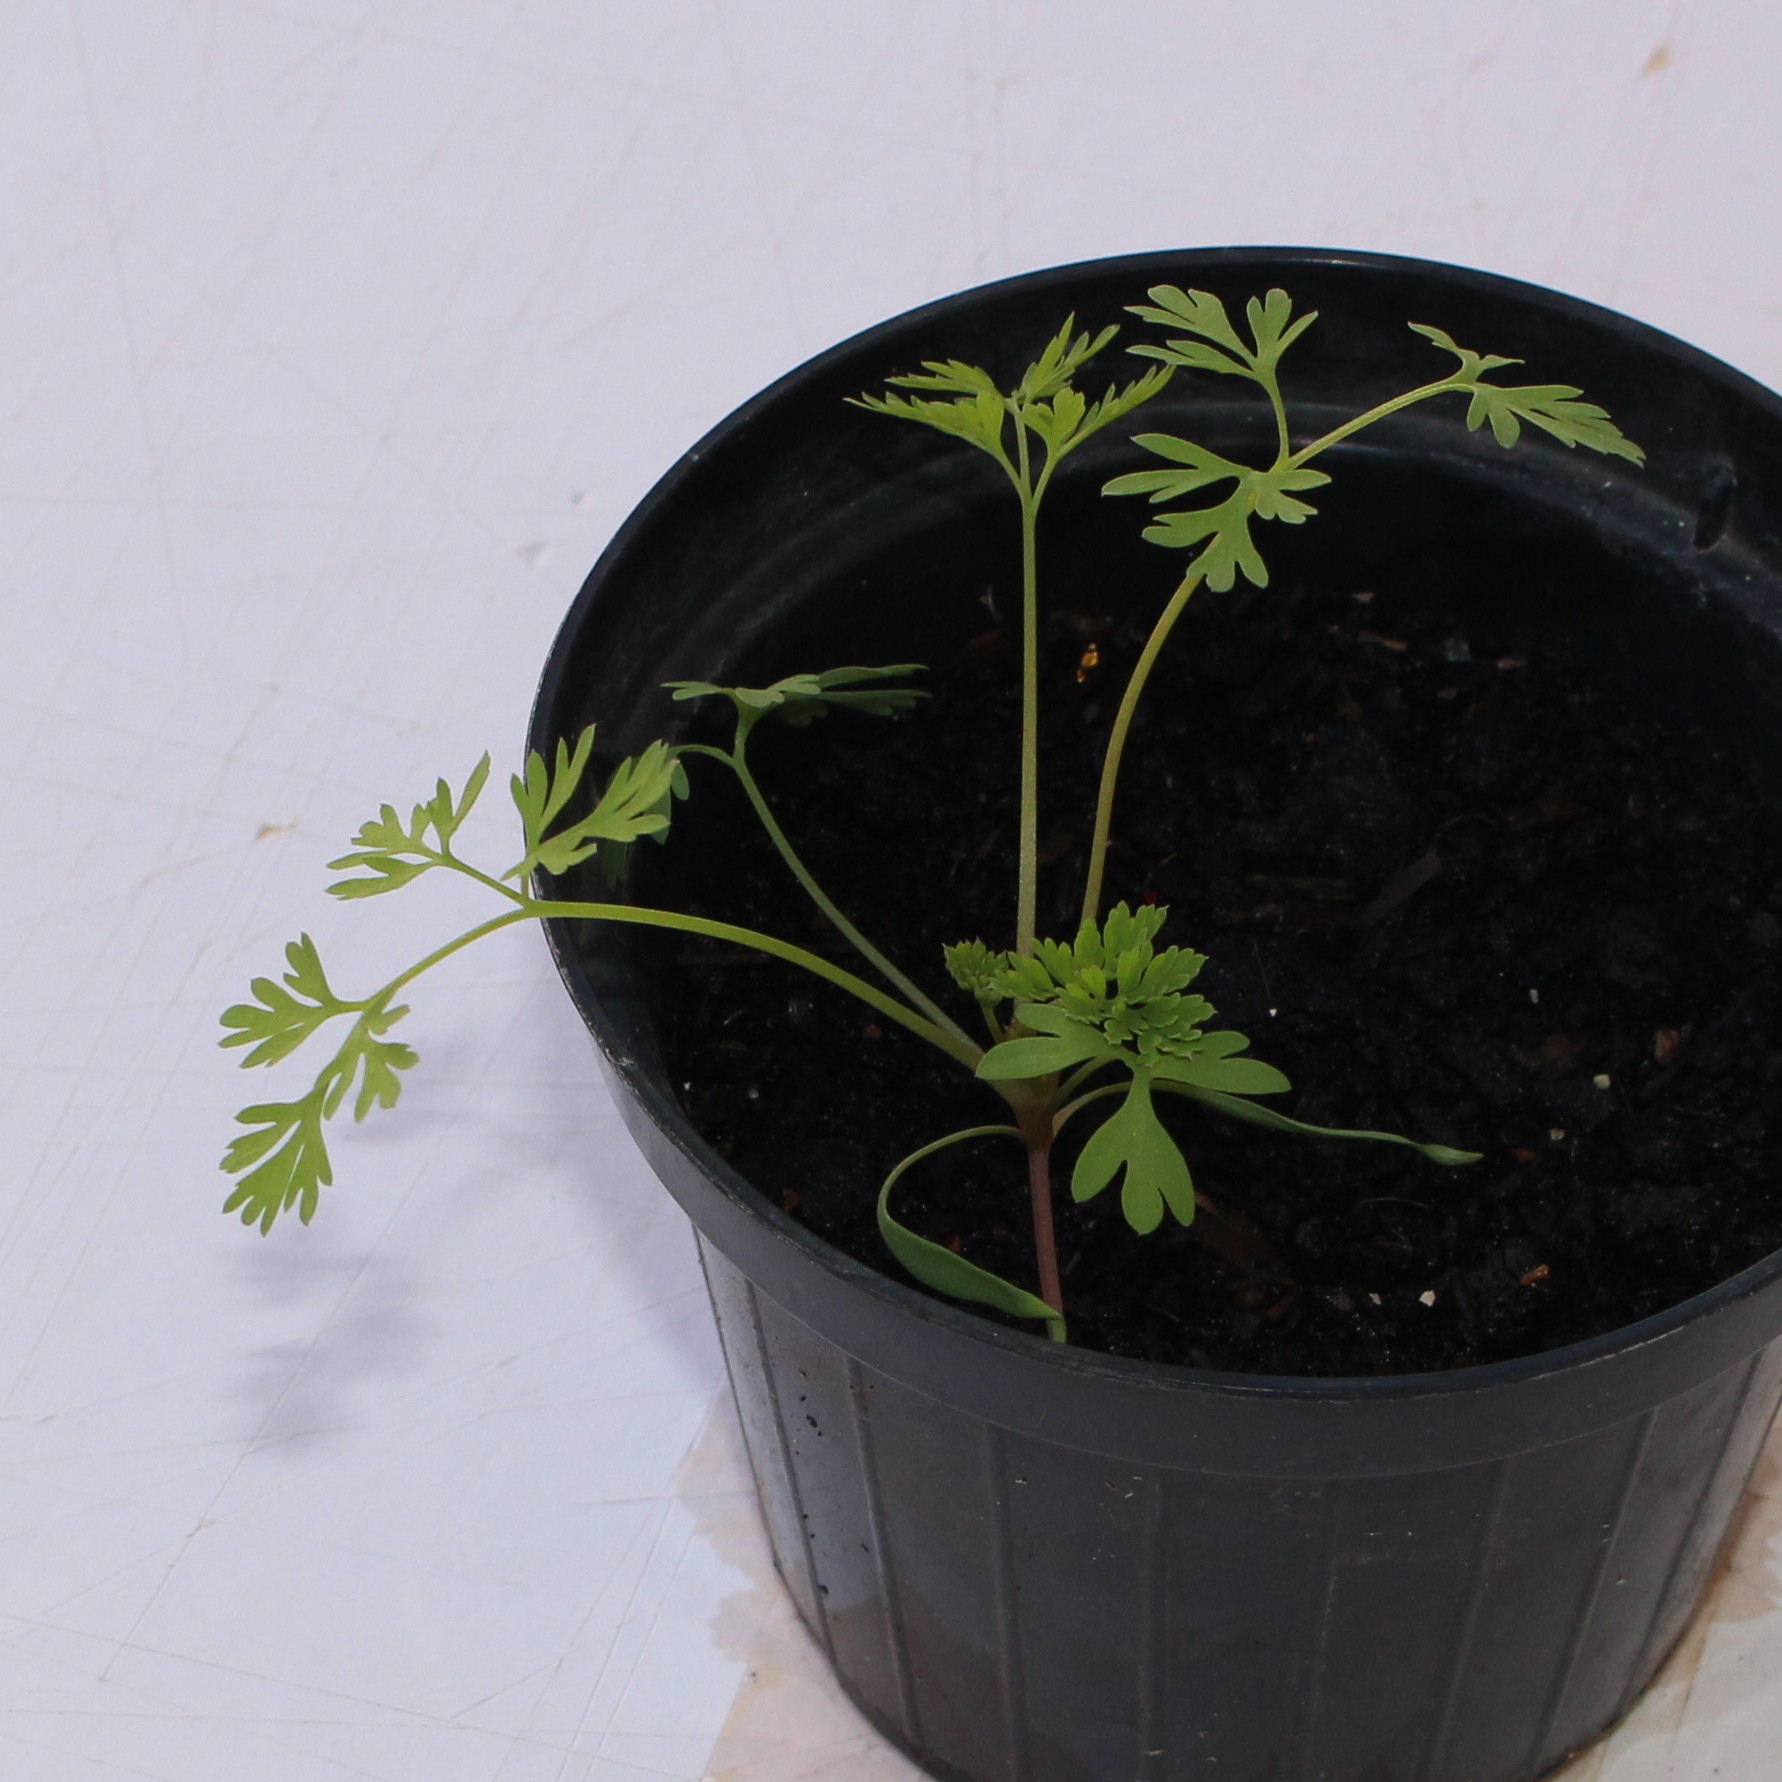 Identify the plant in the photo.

Fumaria officinalis
